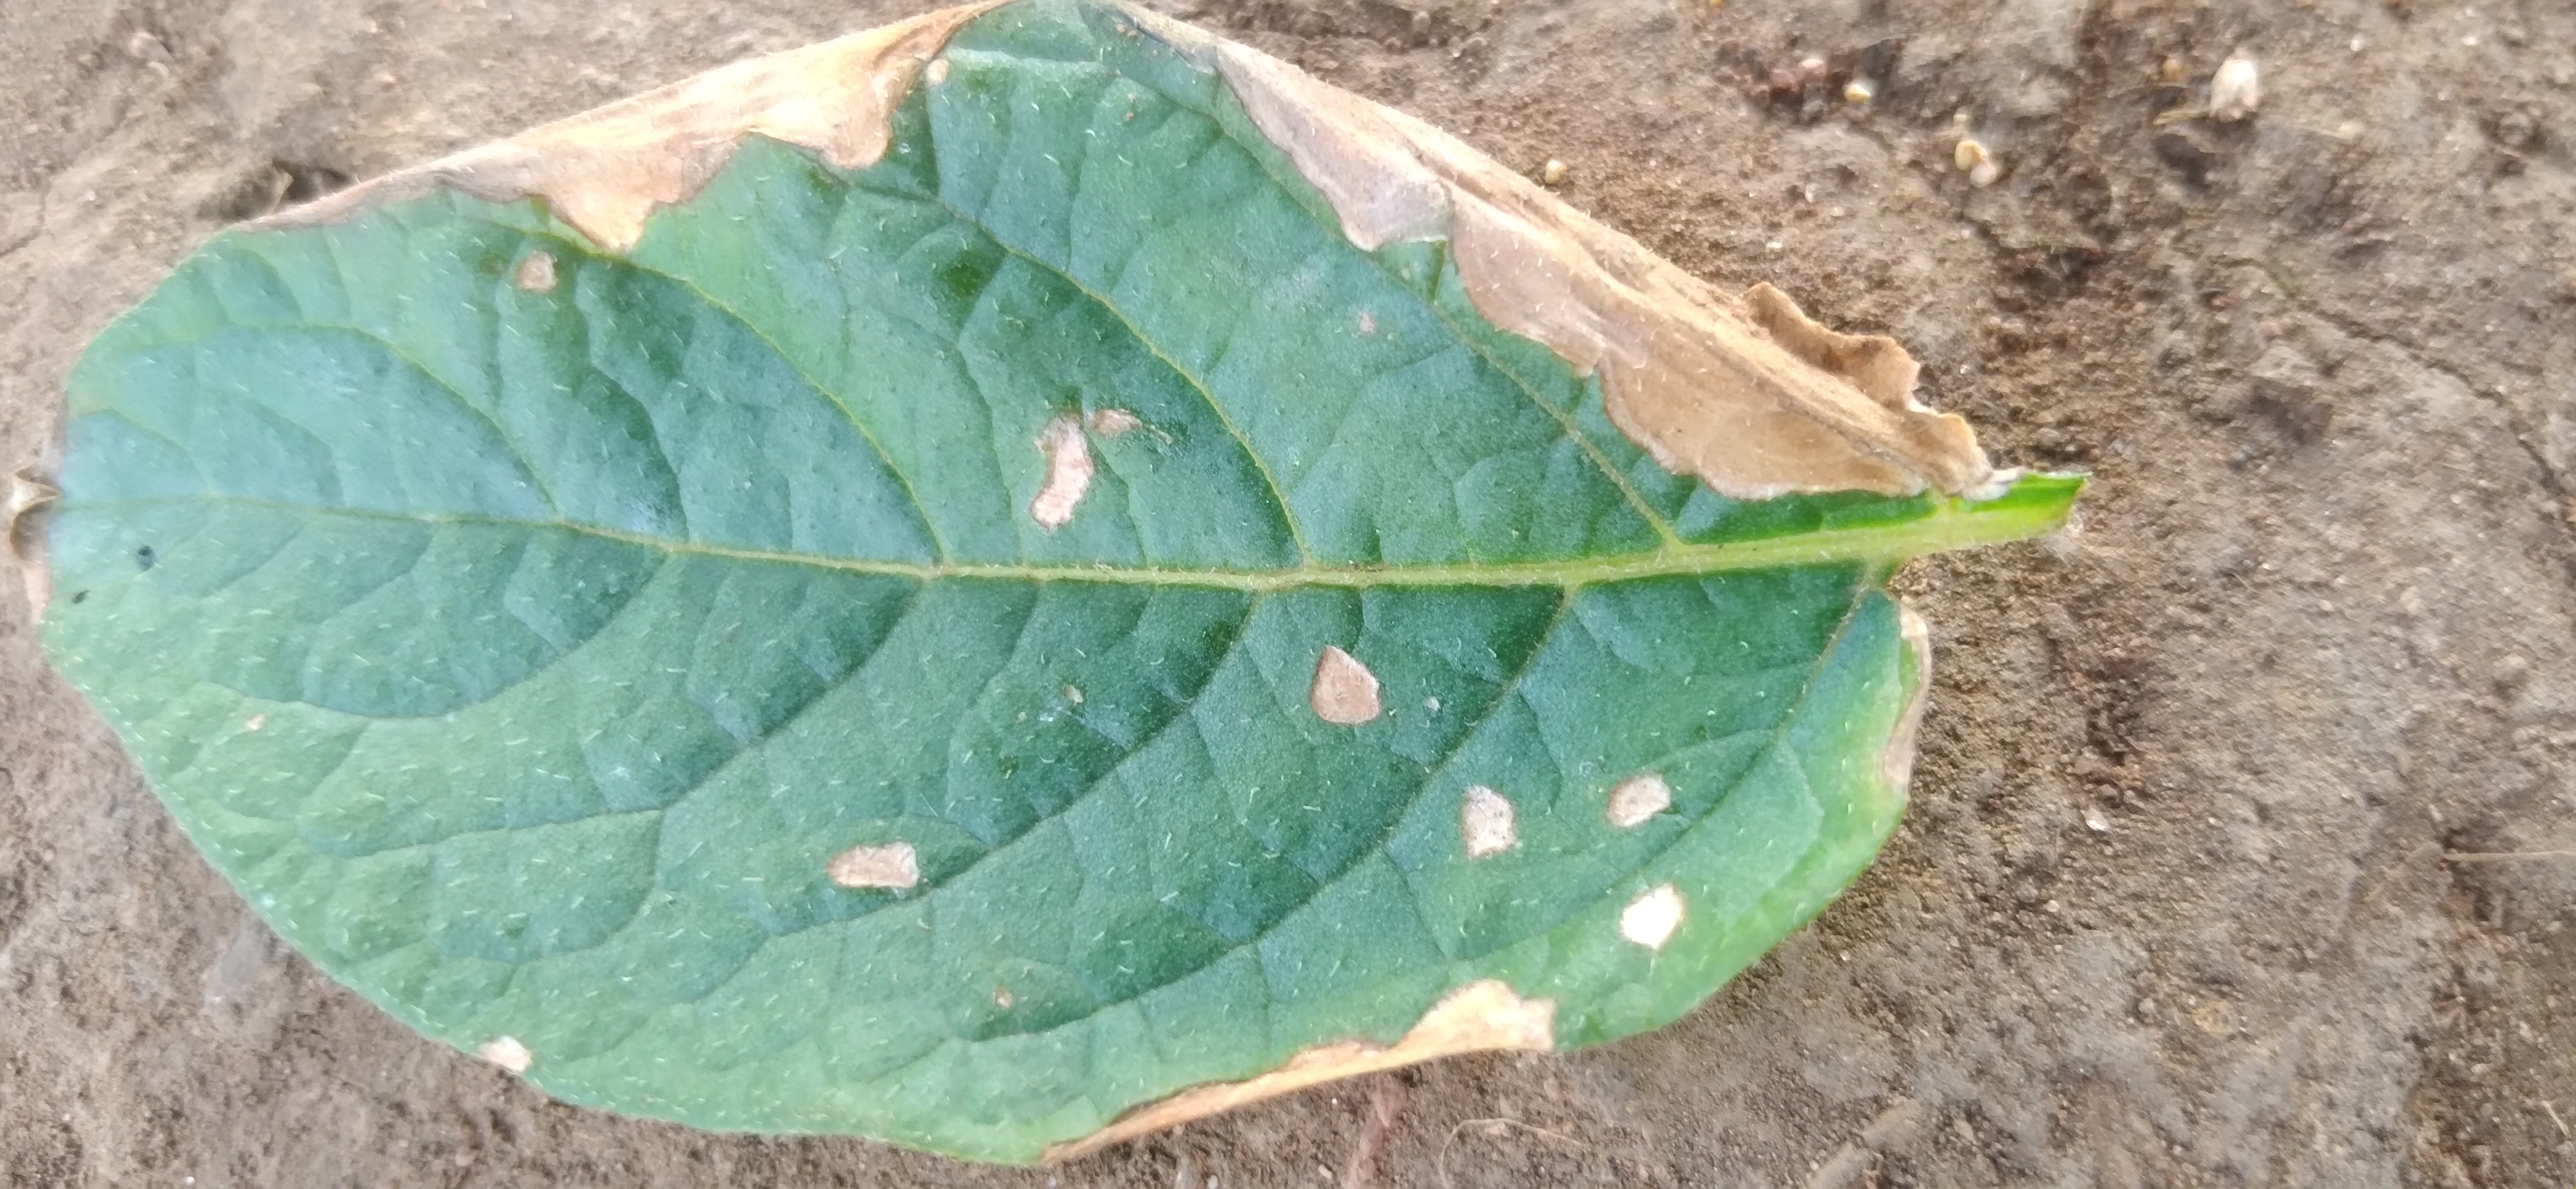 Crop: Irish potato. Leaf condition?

early blight
